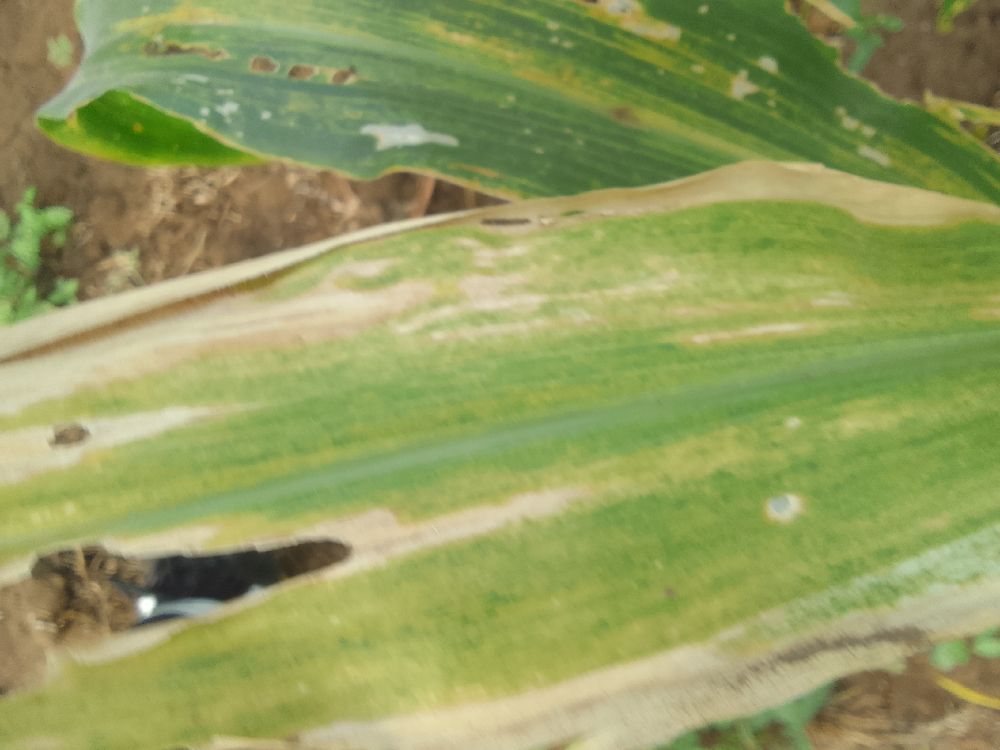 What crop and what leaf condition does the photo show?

maize, maize lethal necrosis
